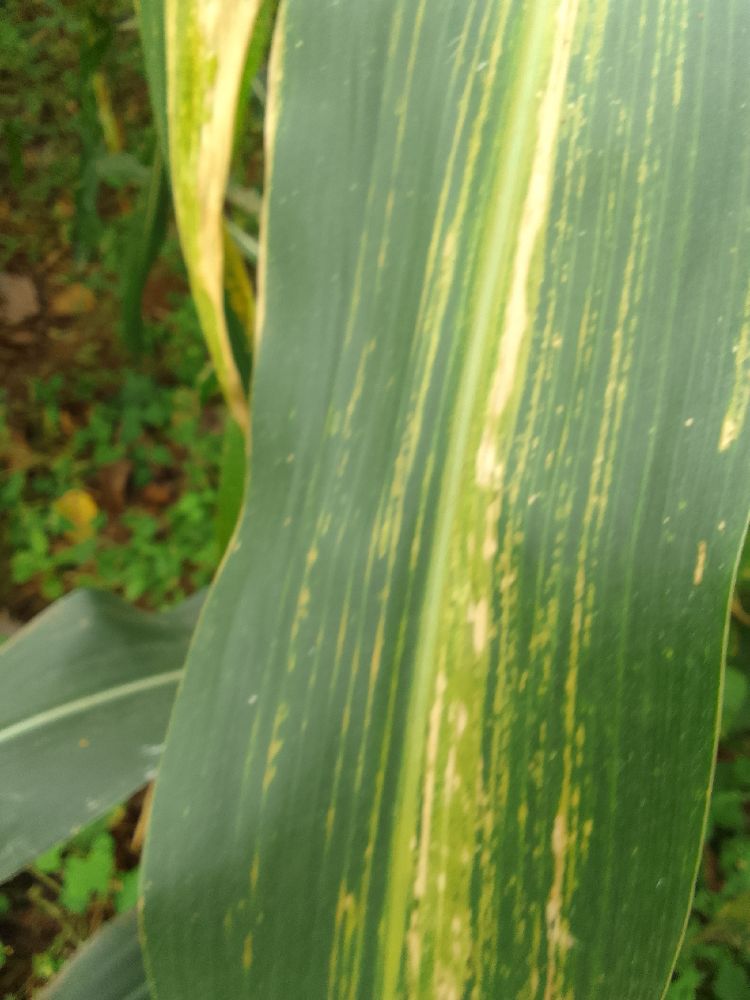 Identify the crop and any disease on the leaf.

maize, maize lethal necrosis
